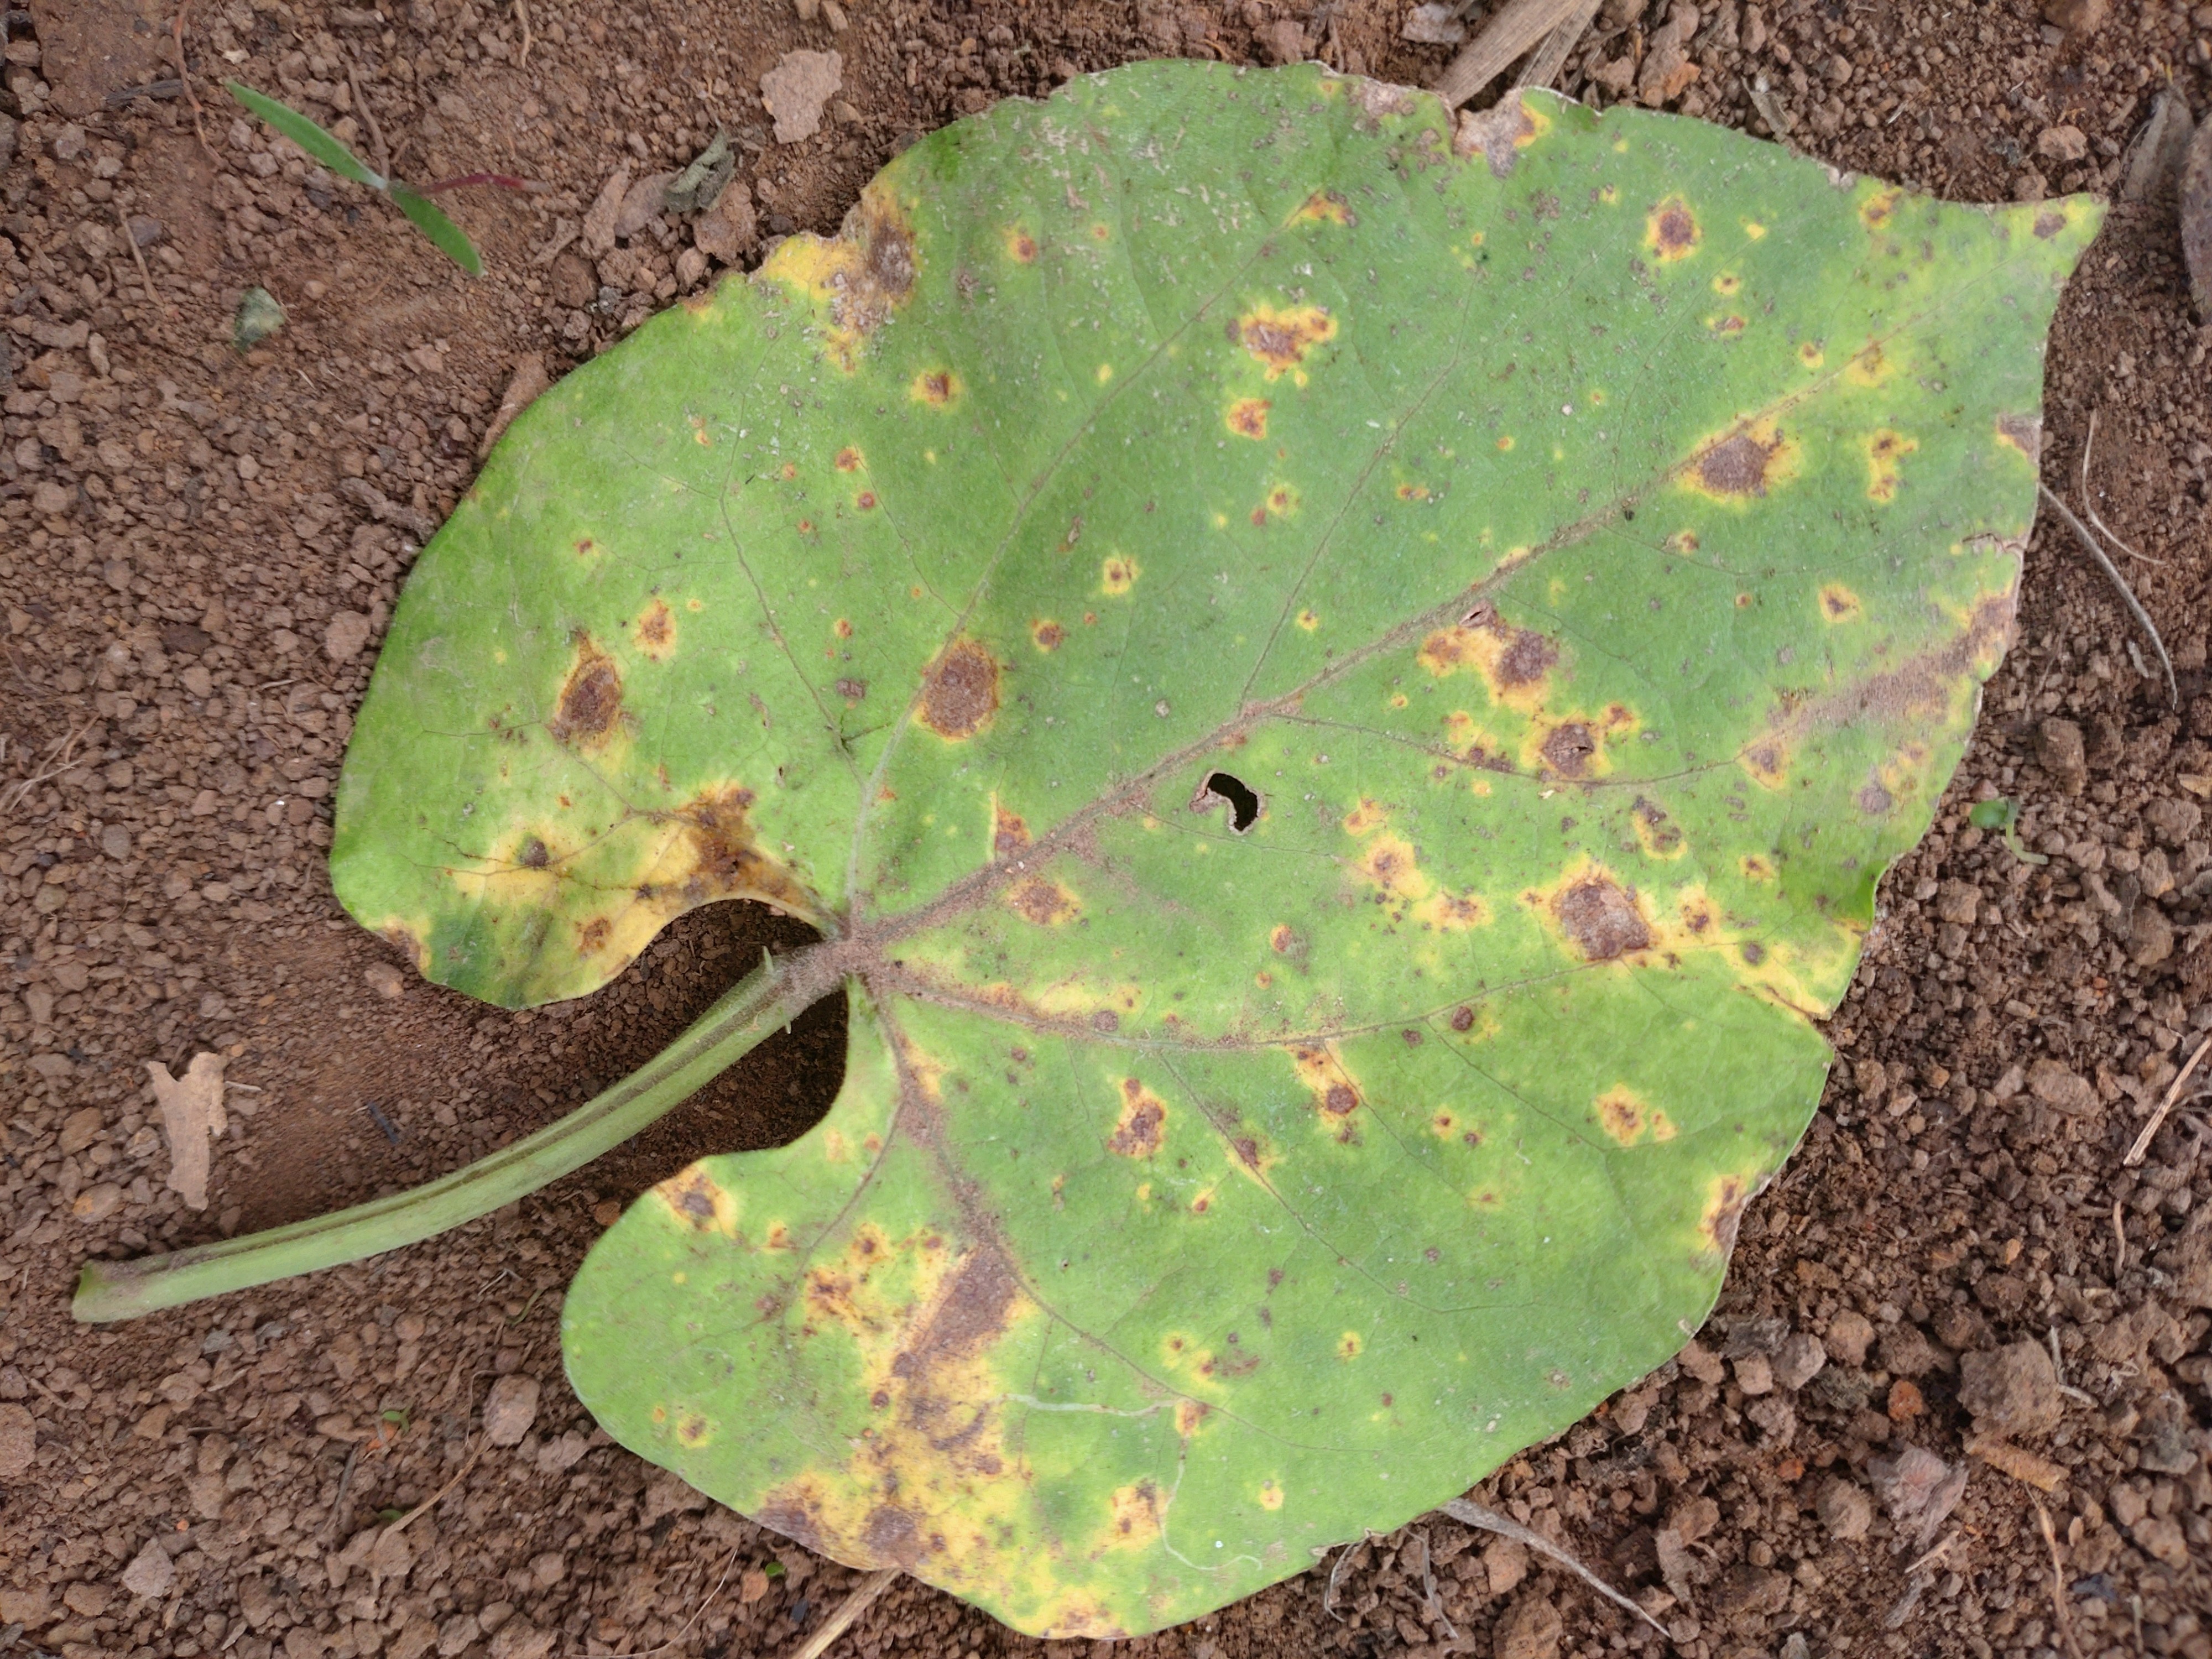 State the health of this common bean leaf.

rust
